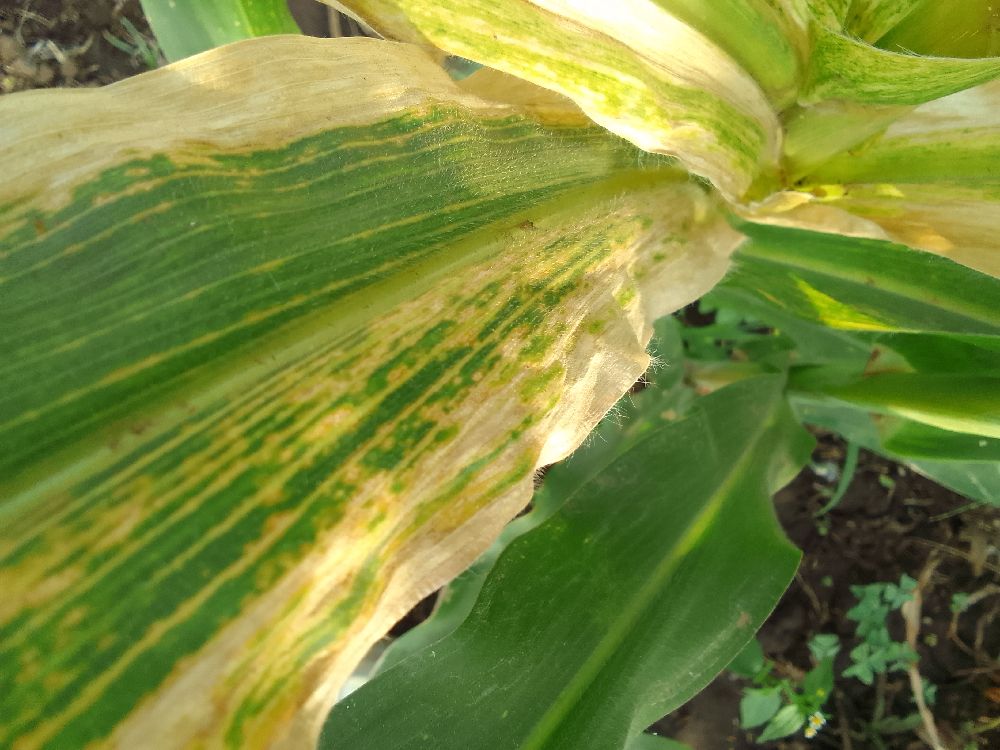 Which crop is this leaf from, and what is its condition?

maize, maize lethal necrosis
